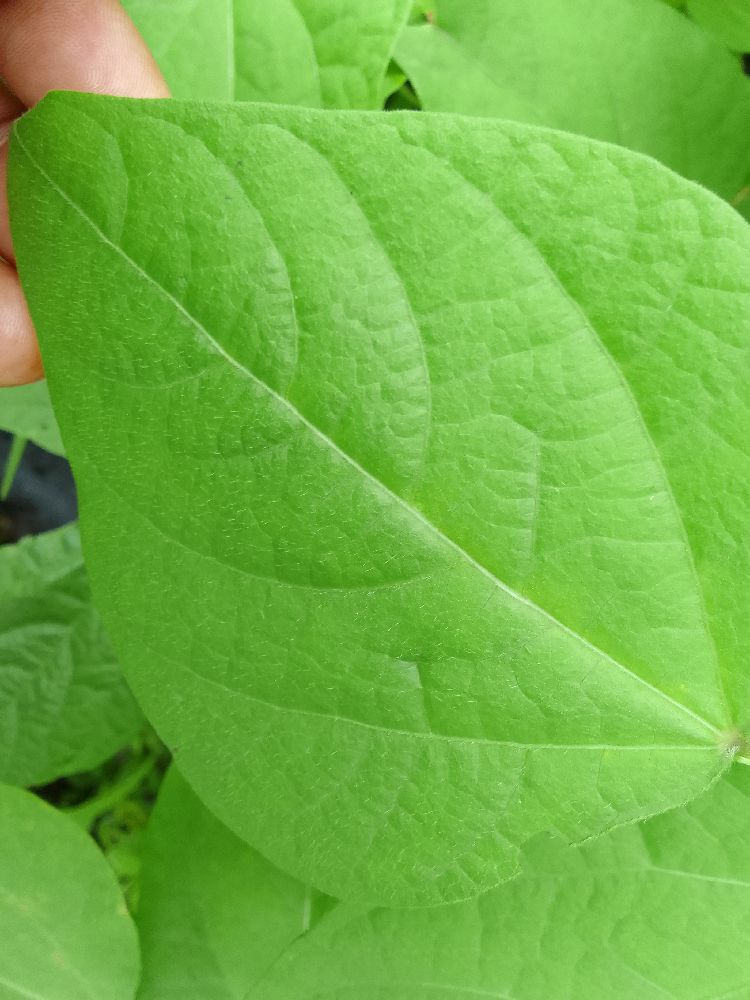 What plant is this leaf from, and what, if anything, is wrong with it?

common bean, healthy
